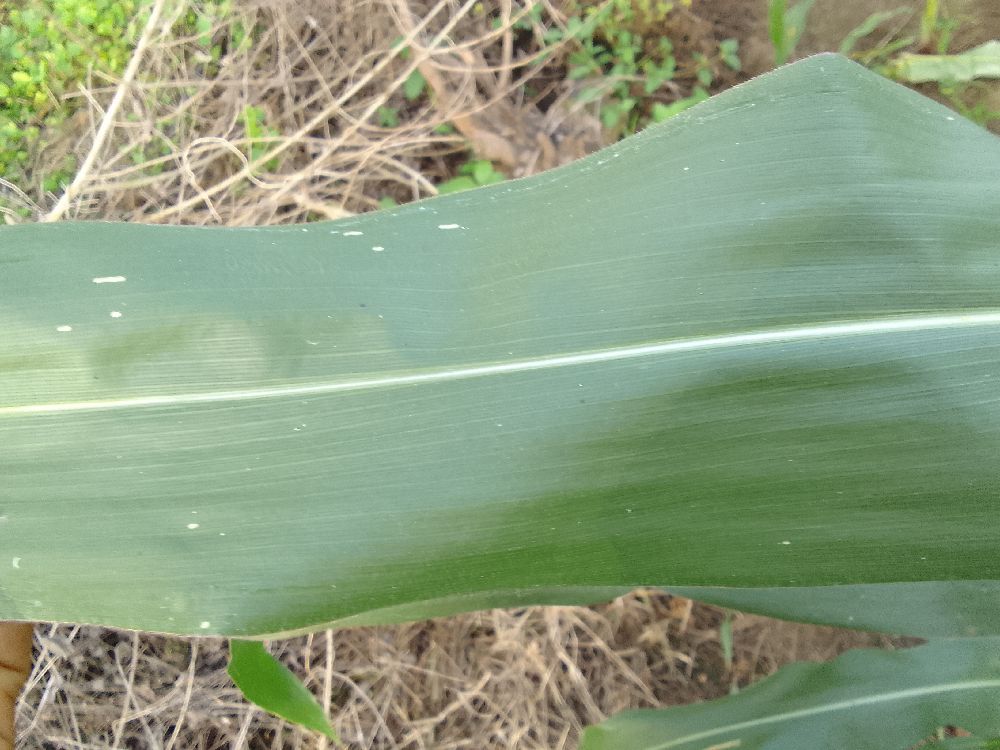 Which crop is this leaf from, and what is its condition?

maize, healthy
